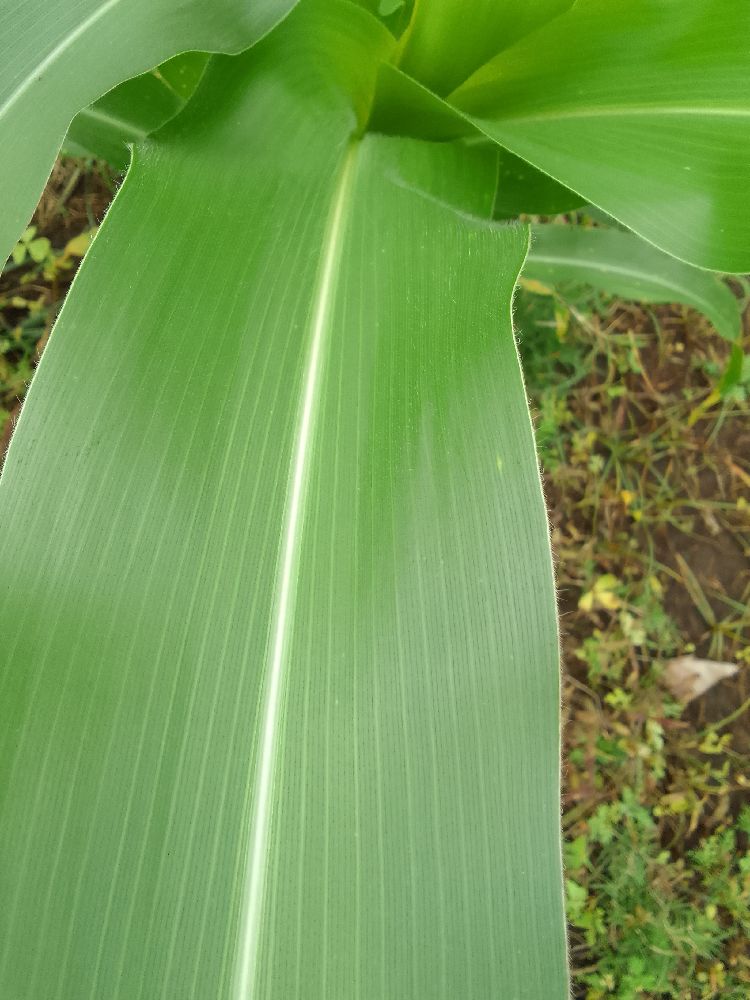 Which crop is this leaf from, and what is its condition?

maize, healthy
